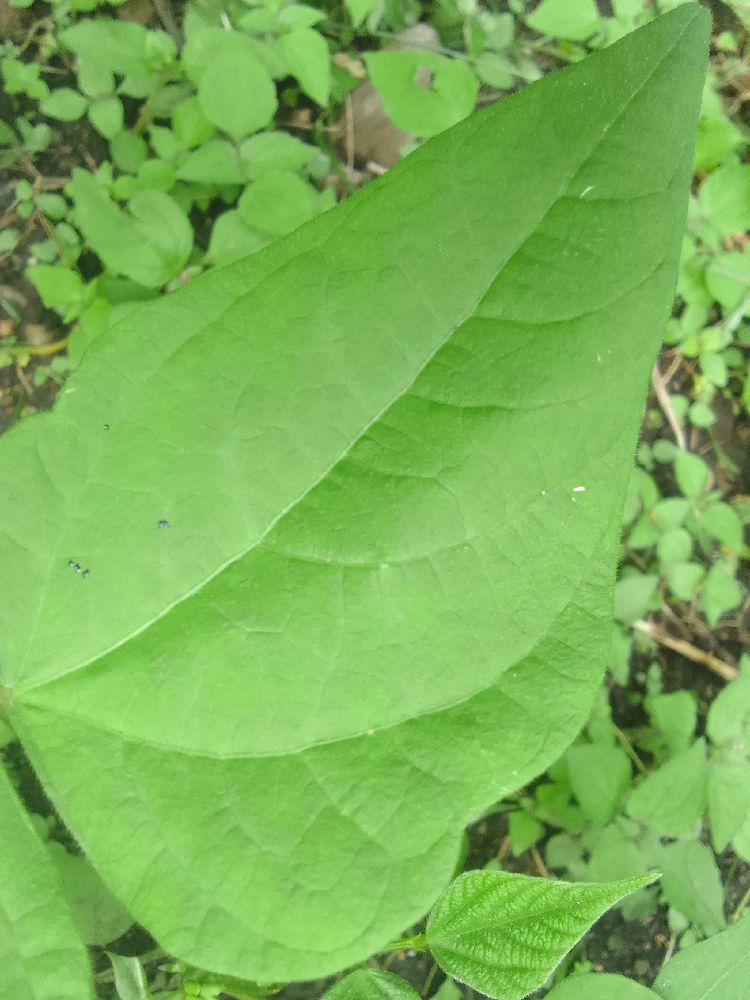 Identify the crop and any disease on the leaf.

common bean, healthy
